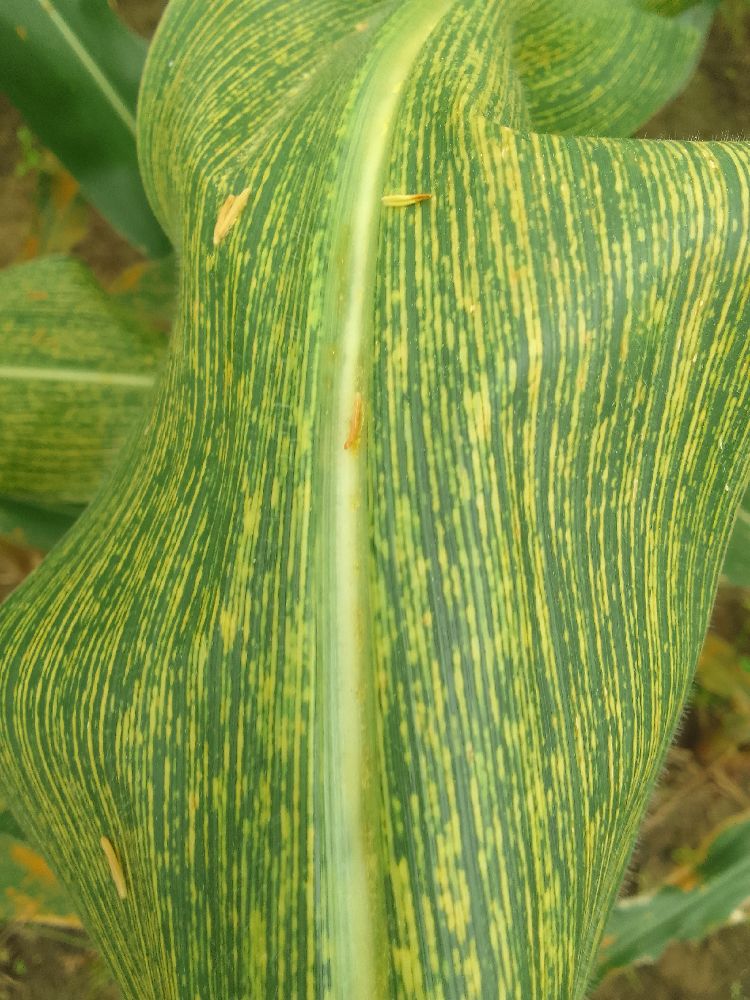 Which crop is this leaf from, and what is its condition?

maize, maize streak virus
